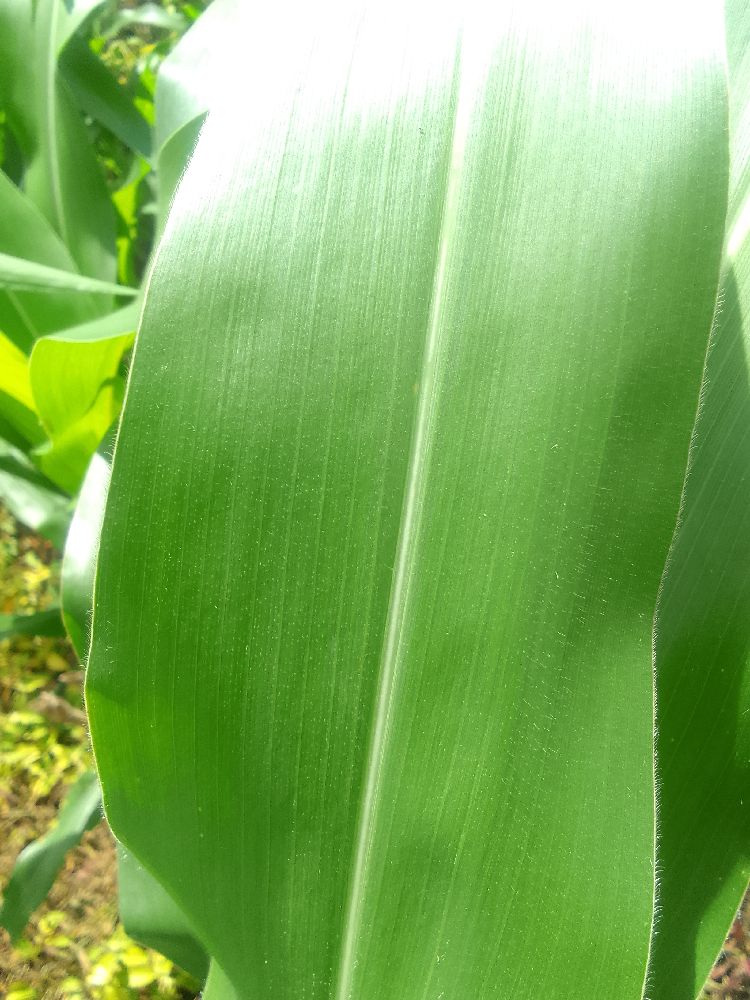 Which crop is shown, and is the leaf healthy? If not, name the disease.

maize, healthy
